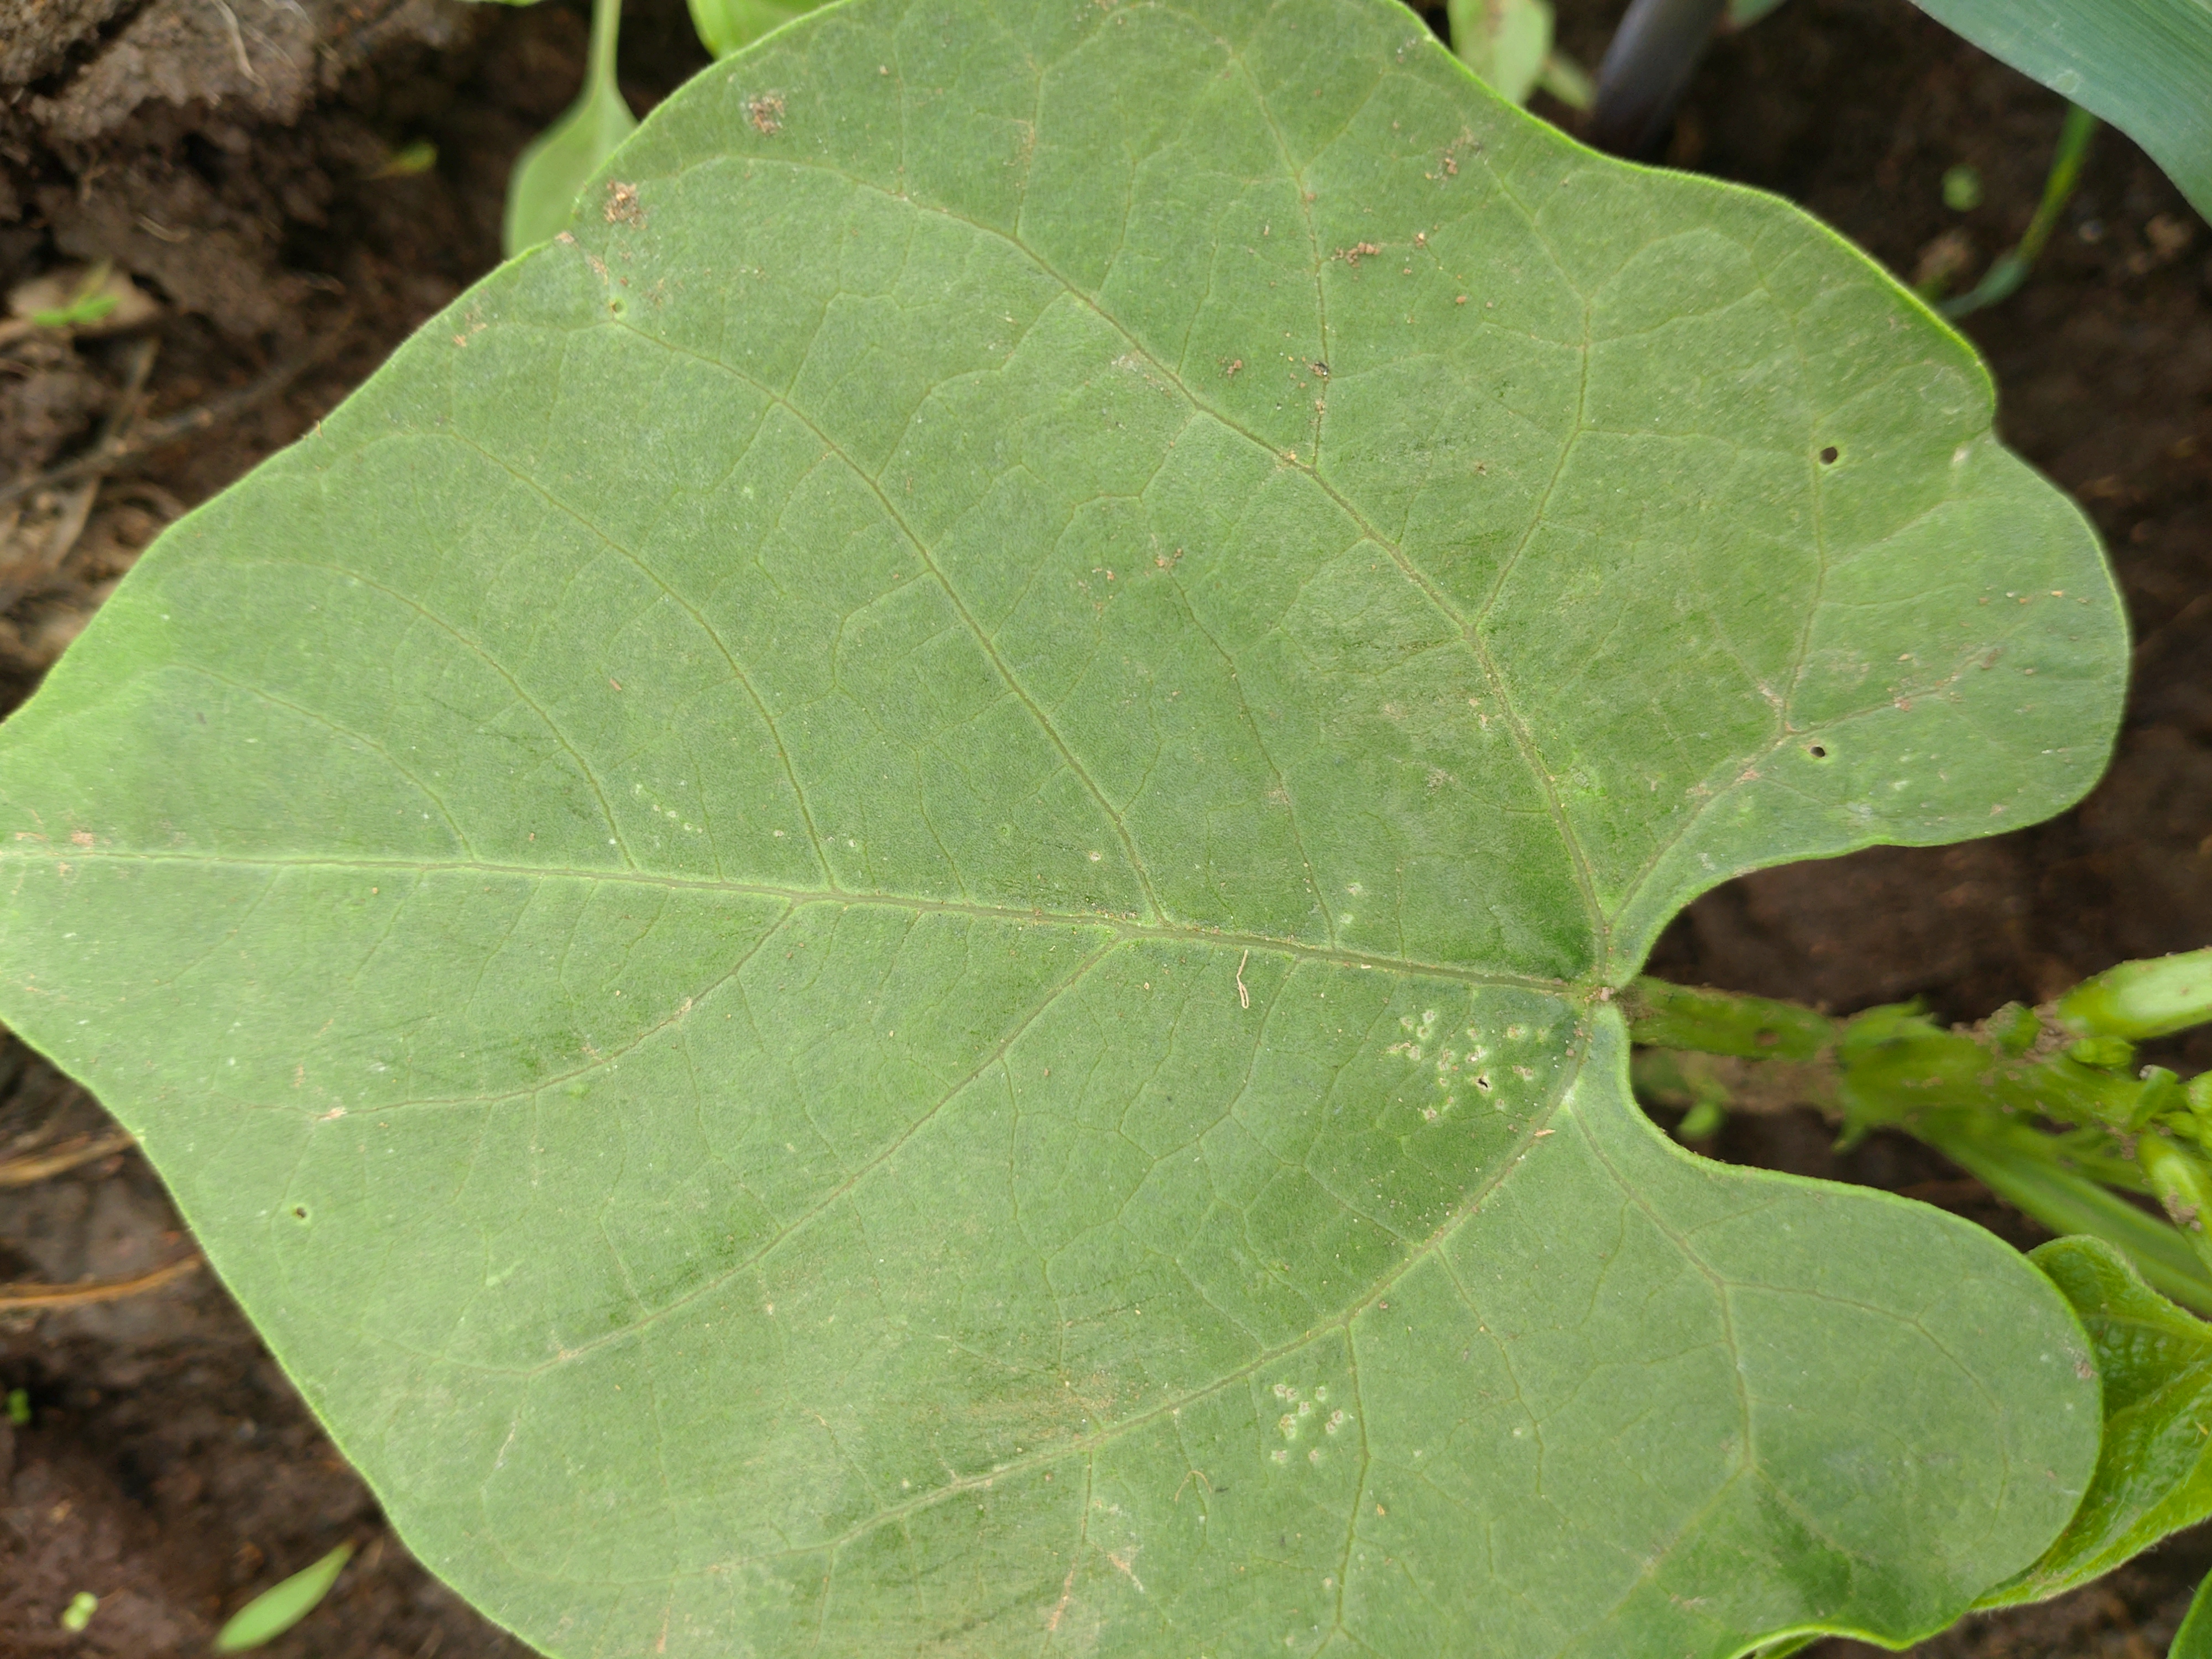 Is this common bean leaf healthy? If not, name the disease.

healthy
